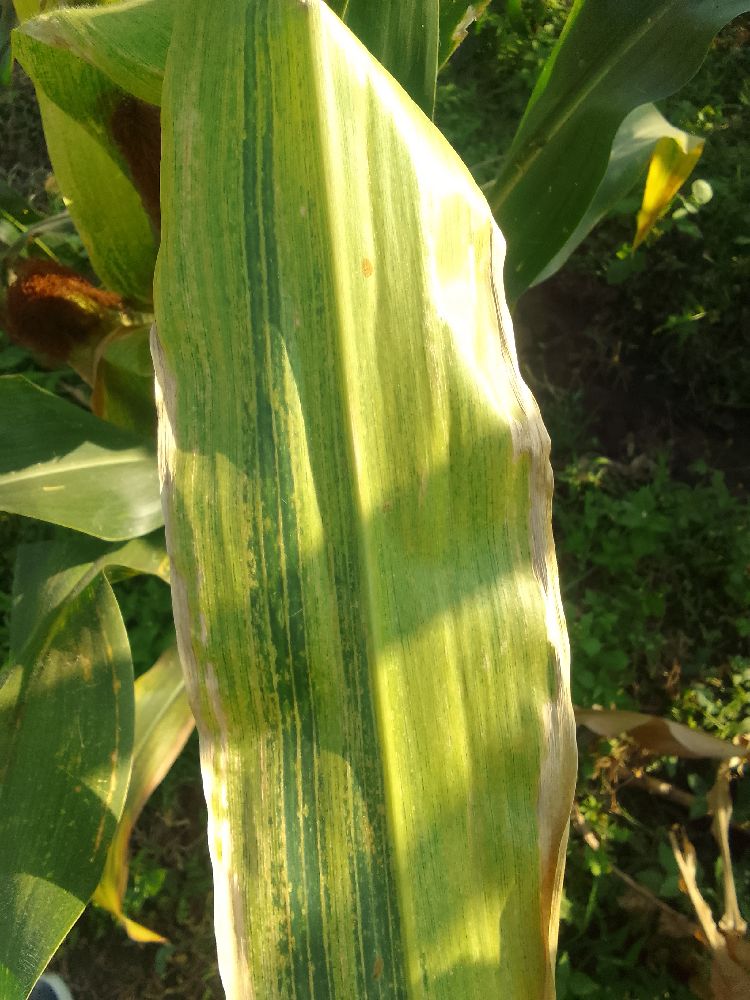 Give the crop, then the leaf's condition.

maize, maize lethal necrosis
